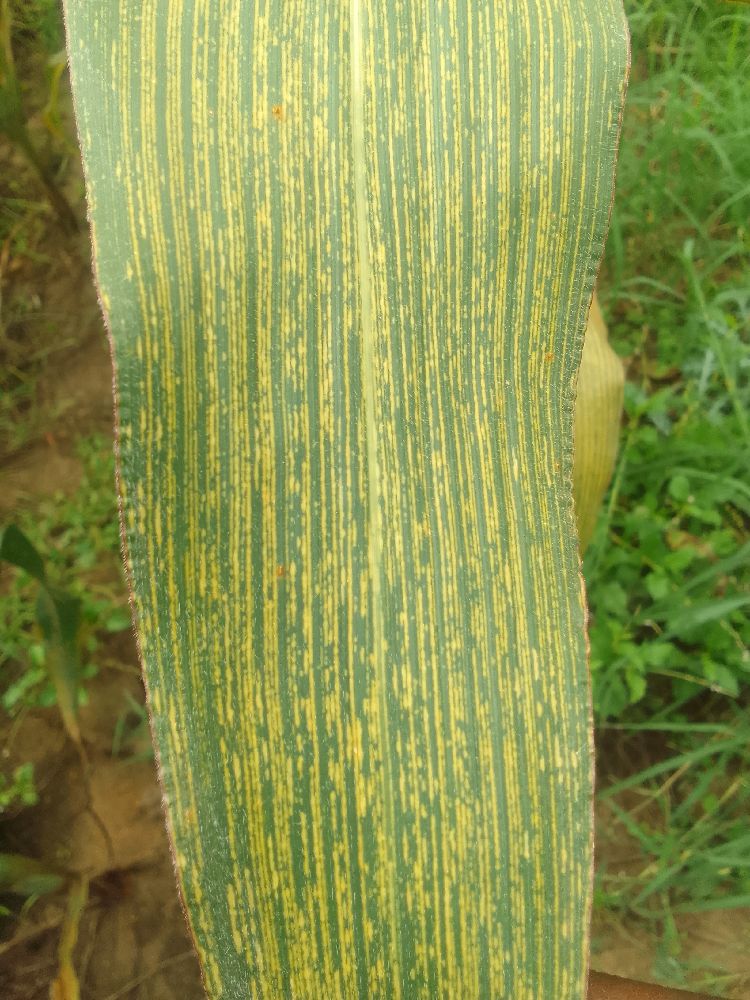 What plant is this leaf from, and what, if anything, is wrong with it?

maize, maize streak virus
